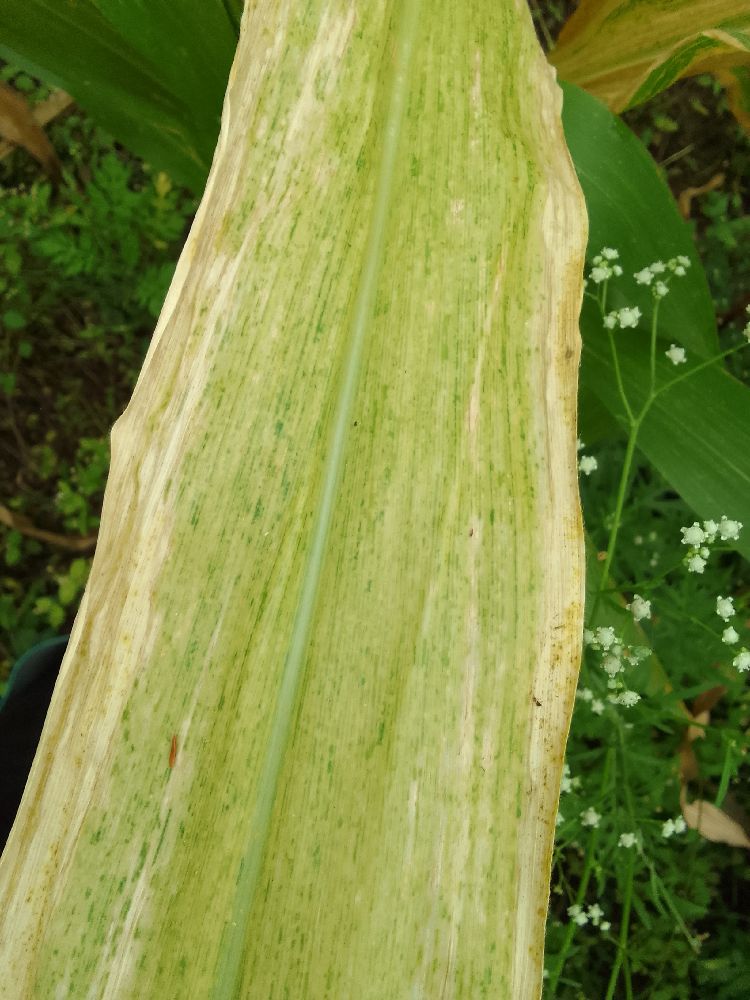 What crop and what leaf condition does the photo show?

maize, maize lethal necrosis
